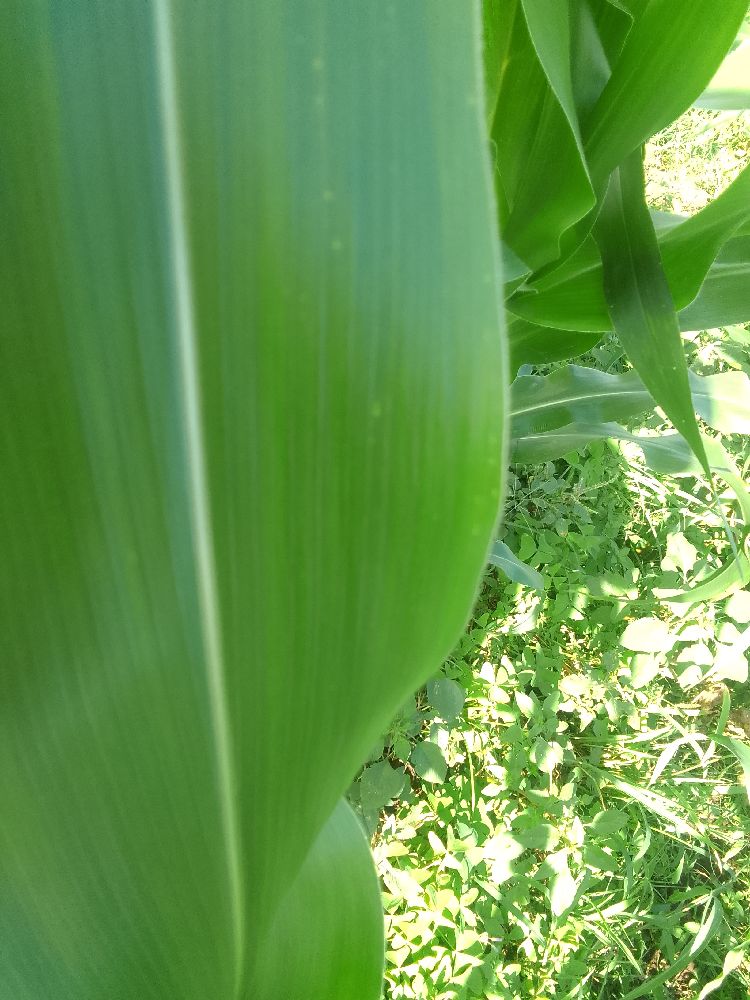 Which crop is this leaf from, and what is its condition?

maize, healthy
